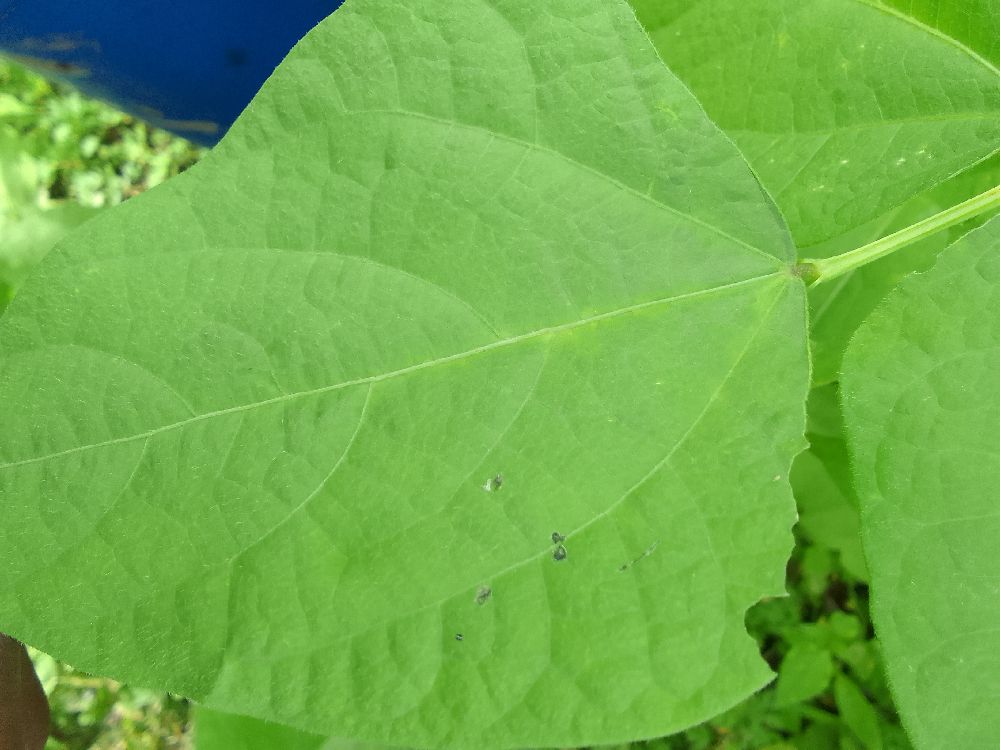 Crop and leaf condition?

common bean, healthy
